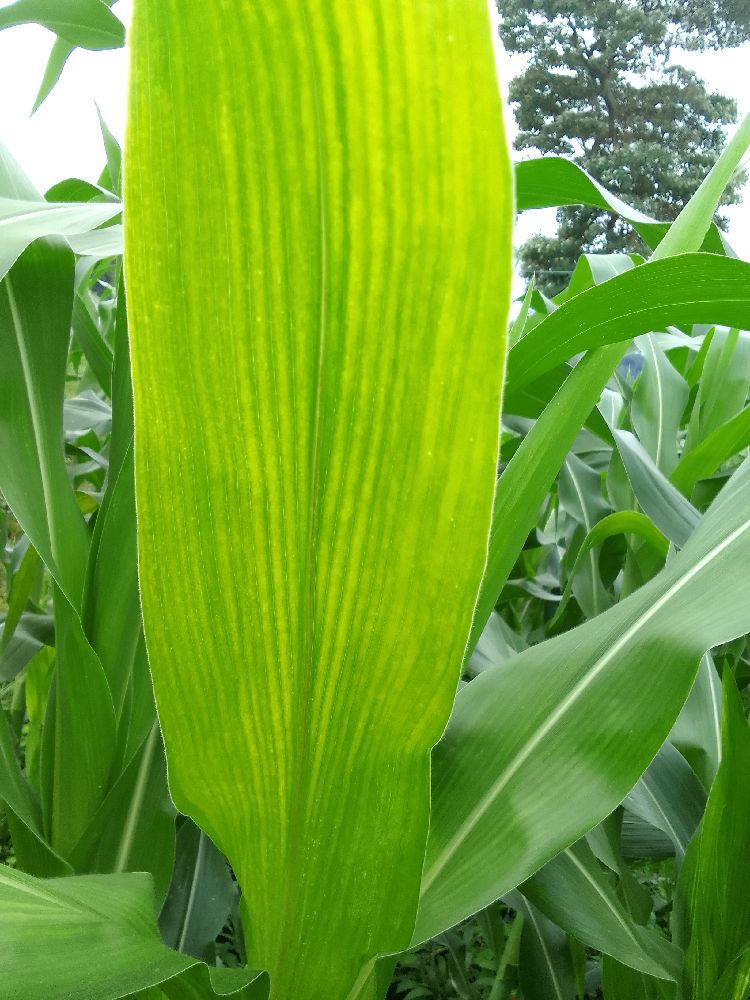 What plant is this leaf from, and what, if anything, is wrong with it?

maize, maize lethal necrosis
